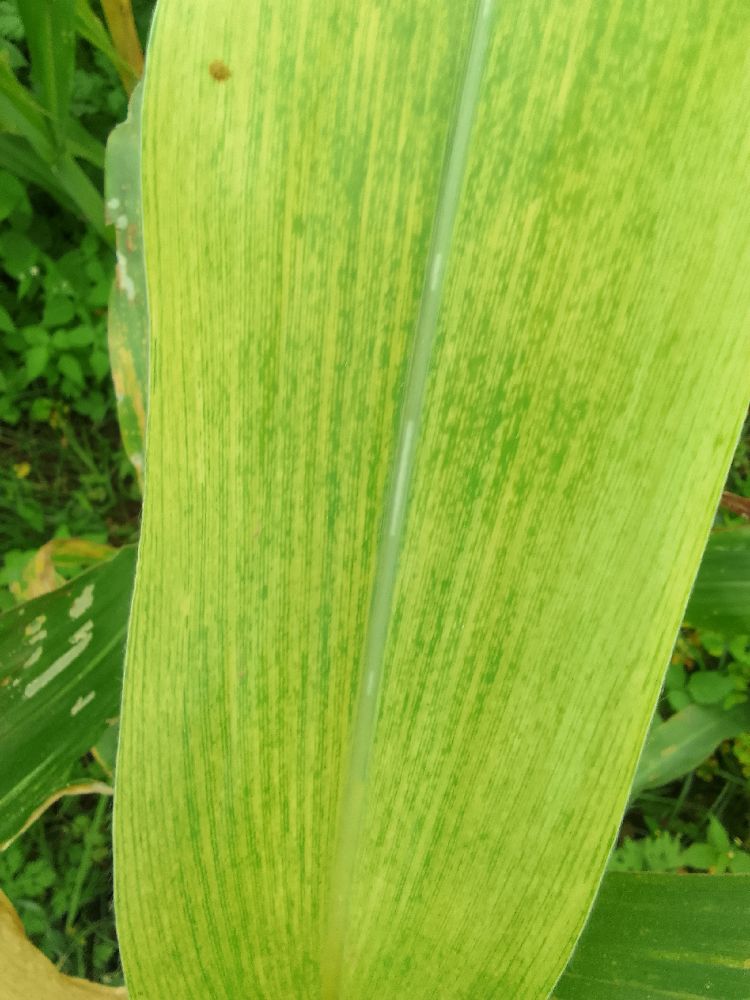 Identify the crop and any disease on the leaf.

maize, maize lethal necrosis
